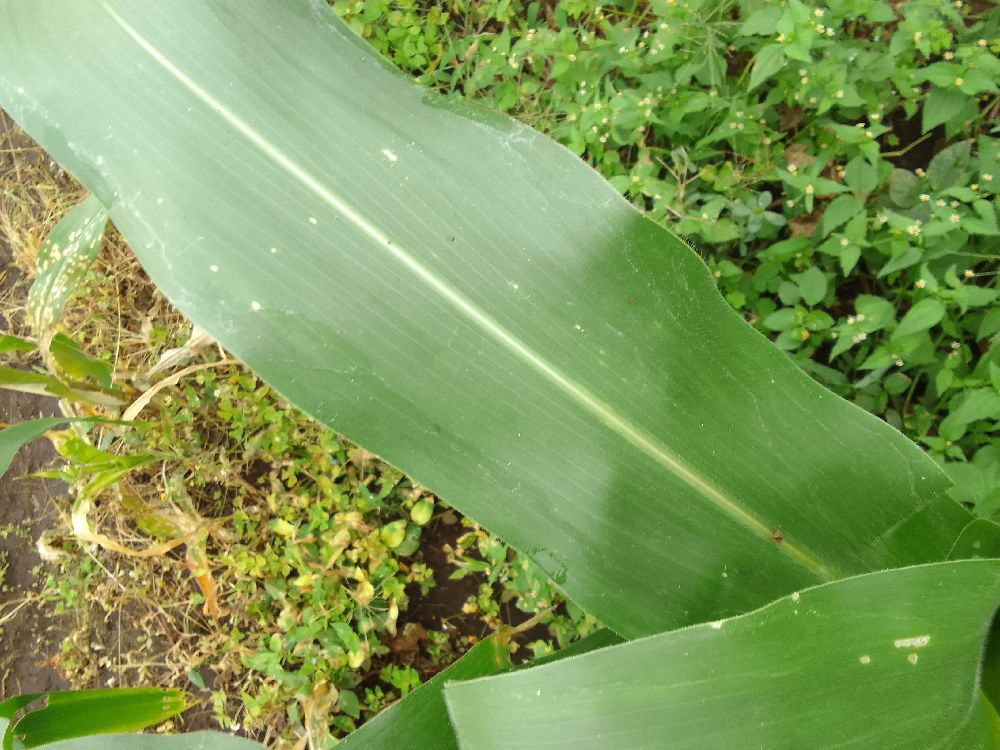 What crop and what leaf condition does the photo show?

maize, healthy
